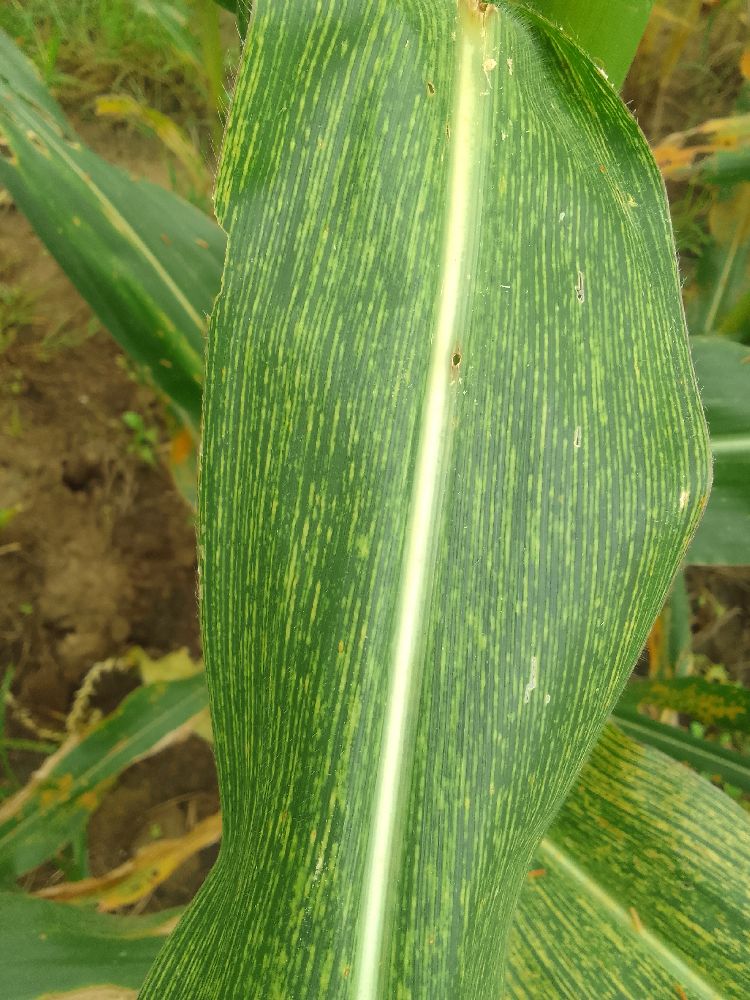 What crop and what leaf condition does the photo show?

maize, maize streak virus
